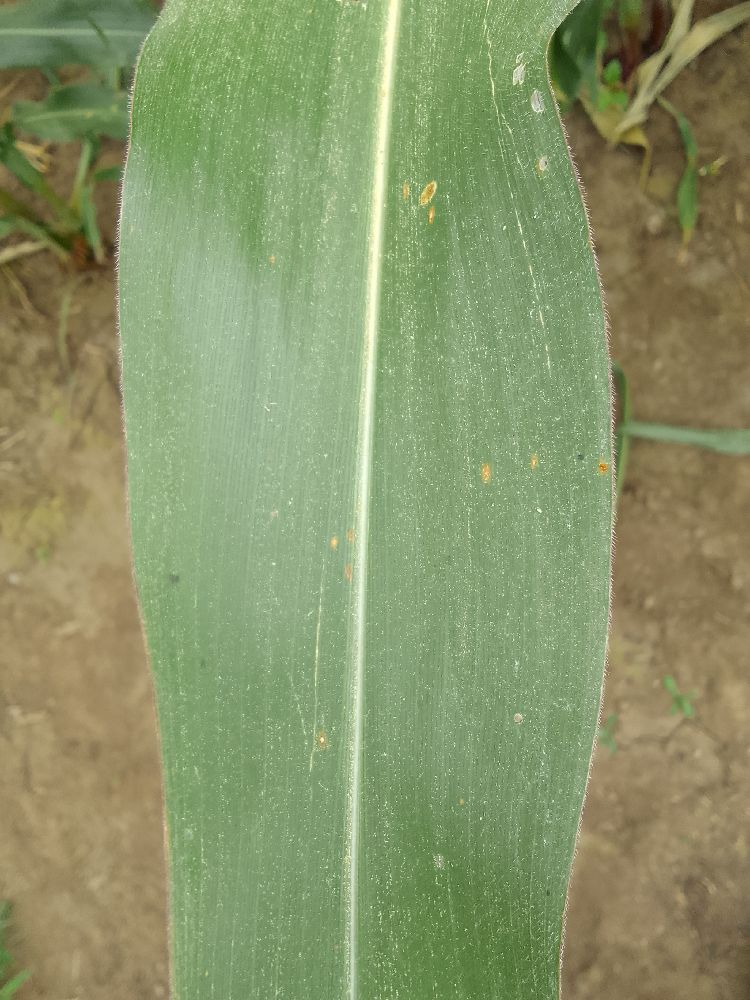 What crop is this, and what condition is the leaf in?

maize, healthy
